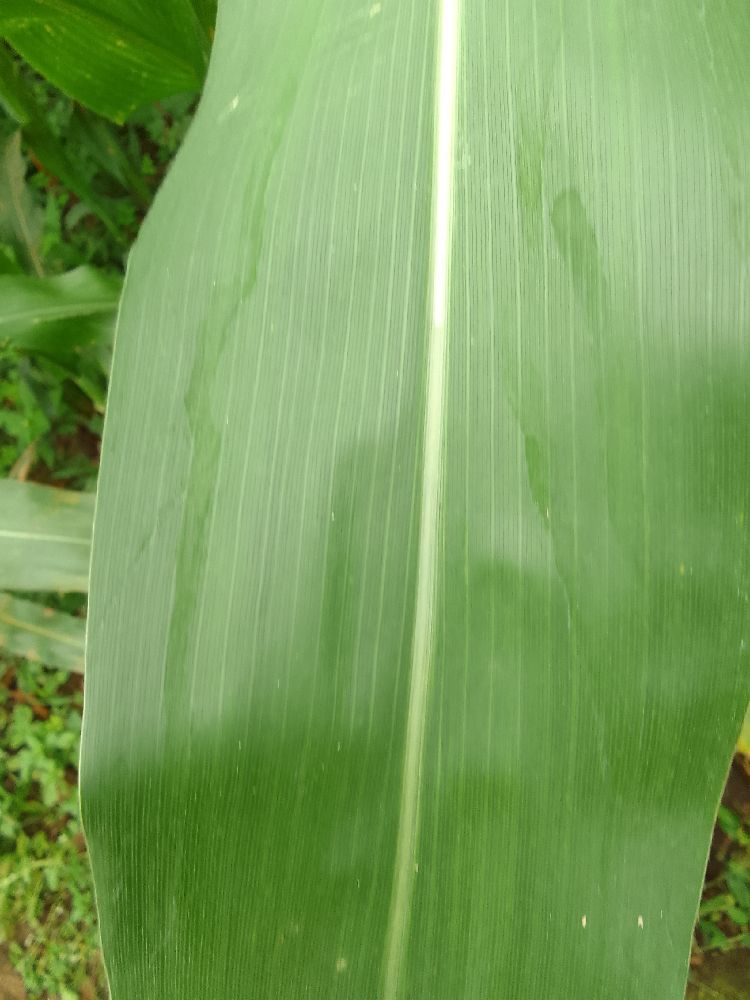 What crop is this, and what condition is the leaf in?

maize, healthy
